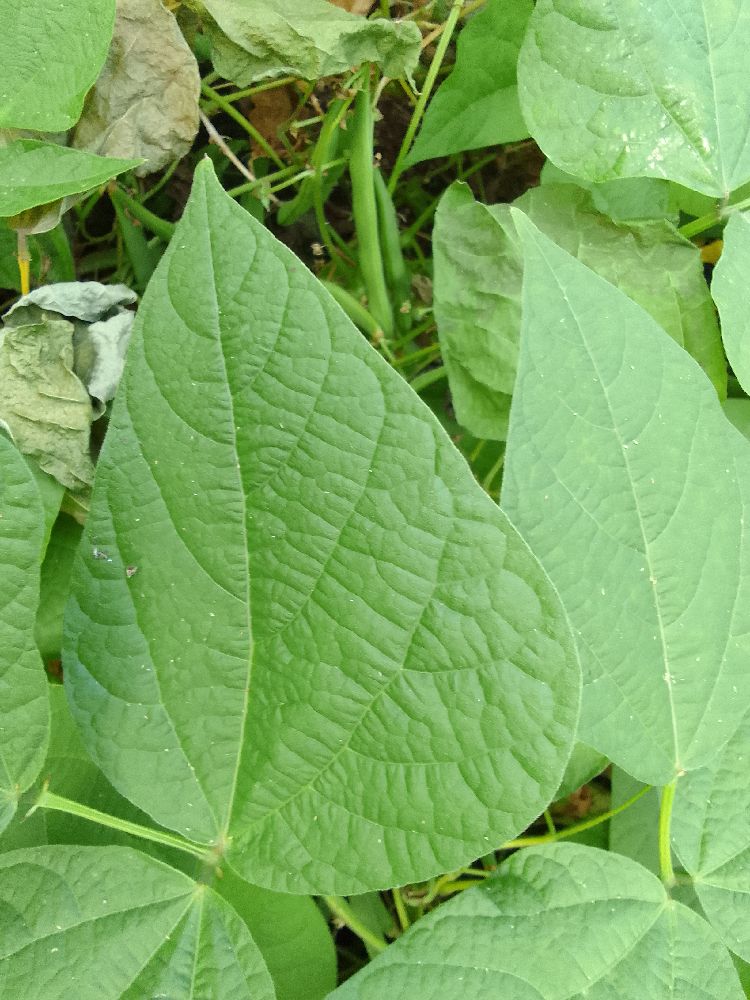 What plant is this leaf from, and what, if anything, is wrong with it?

common bean, healthy
